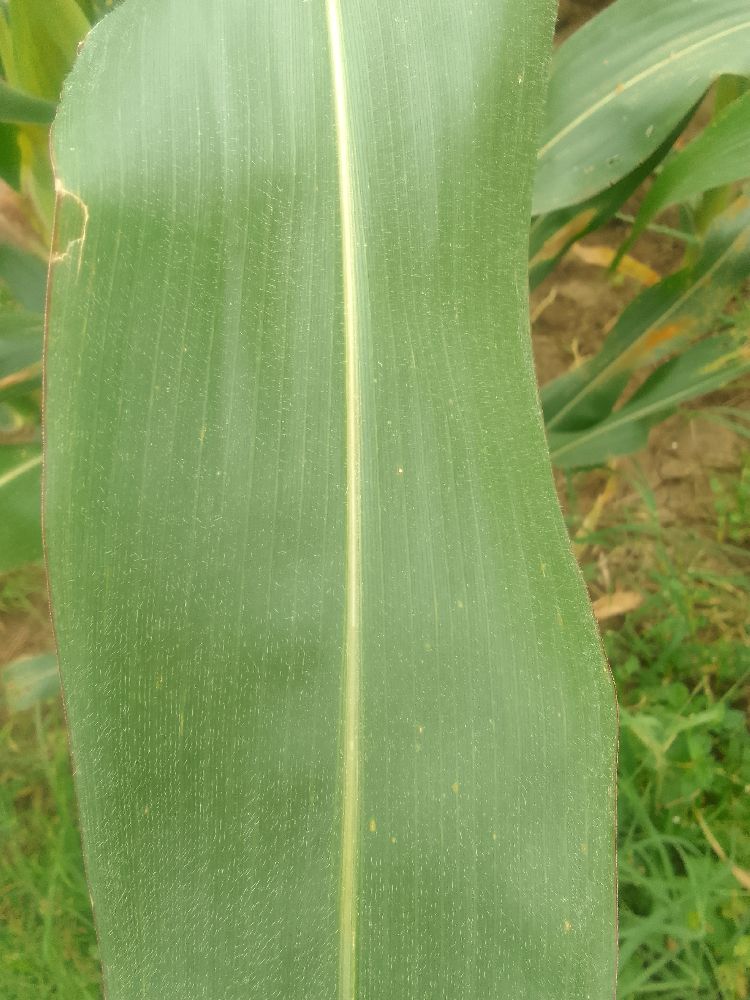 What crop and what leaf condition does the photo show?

maize, healthy
